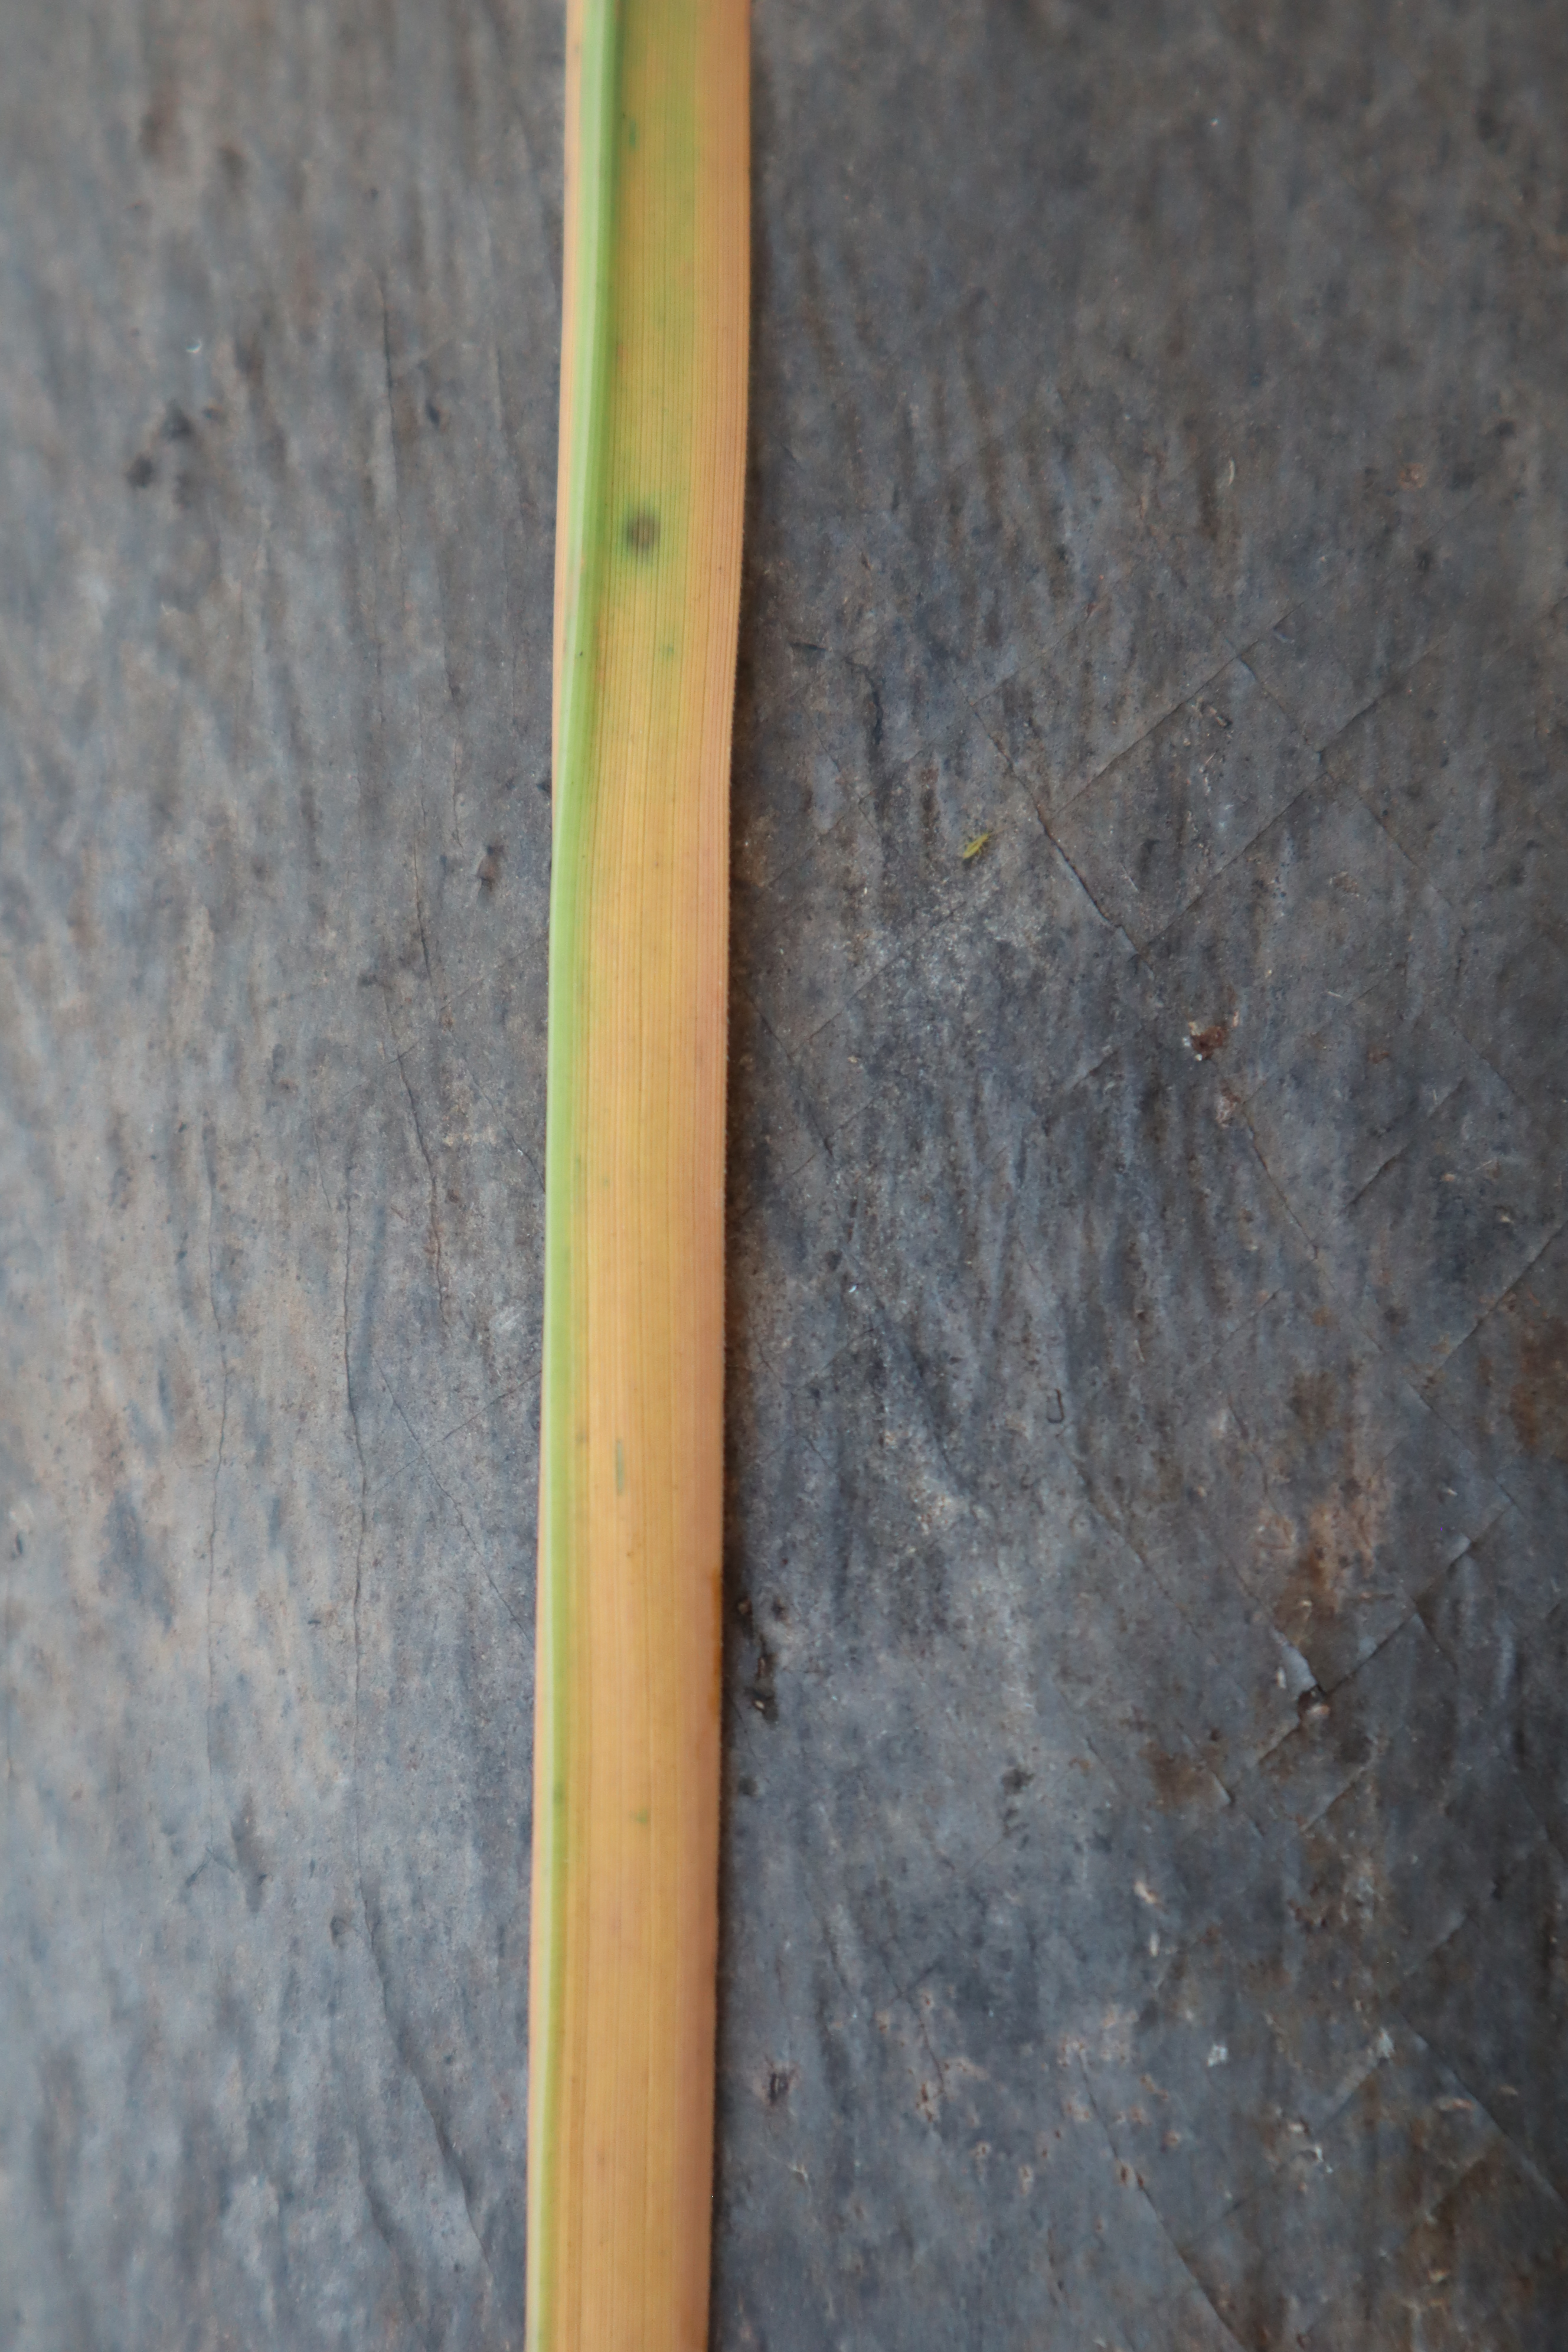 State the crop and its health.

rice, tungro virus disease
